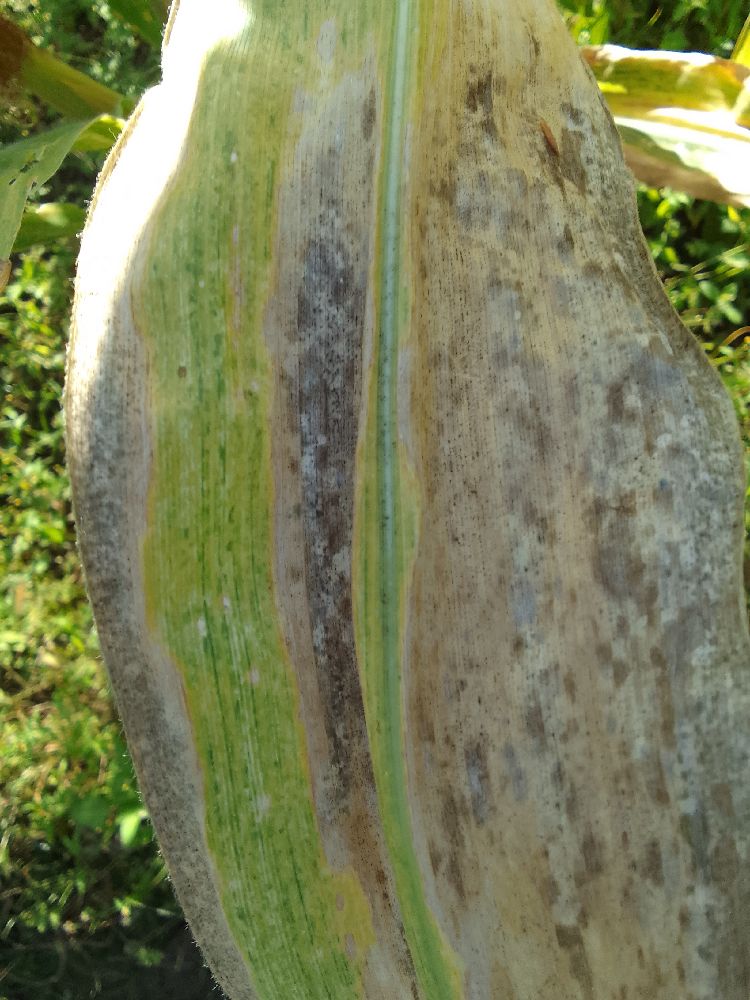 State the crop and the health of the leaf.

maize, maize lethal necrosis
